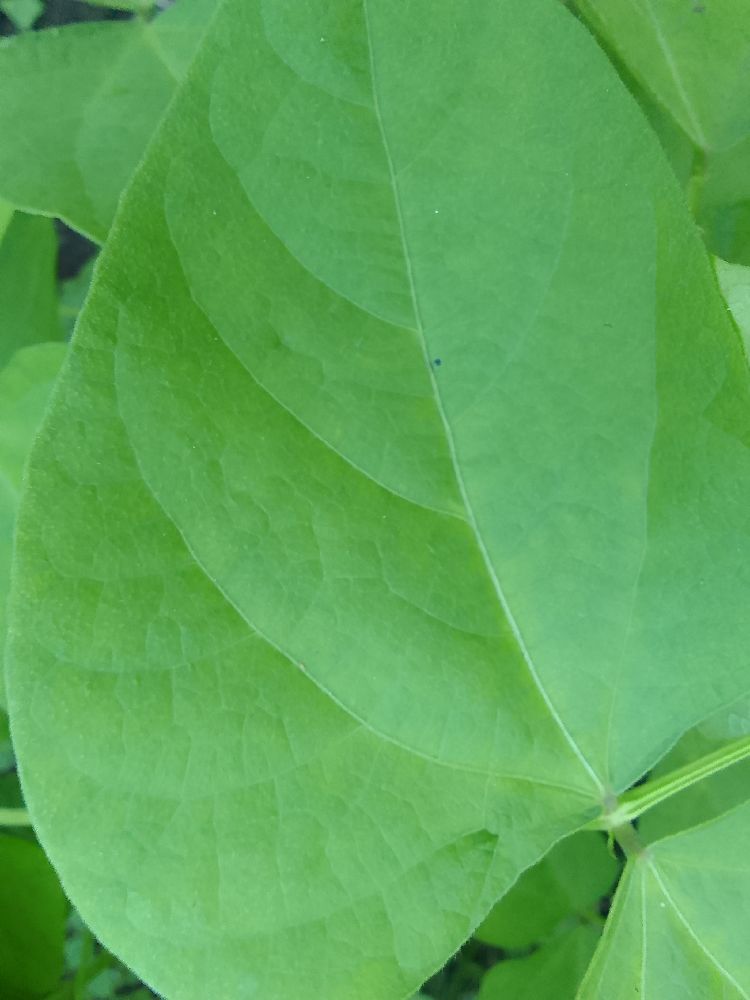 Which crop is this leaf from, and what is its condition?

common bean, healthy
